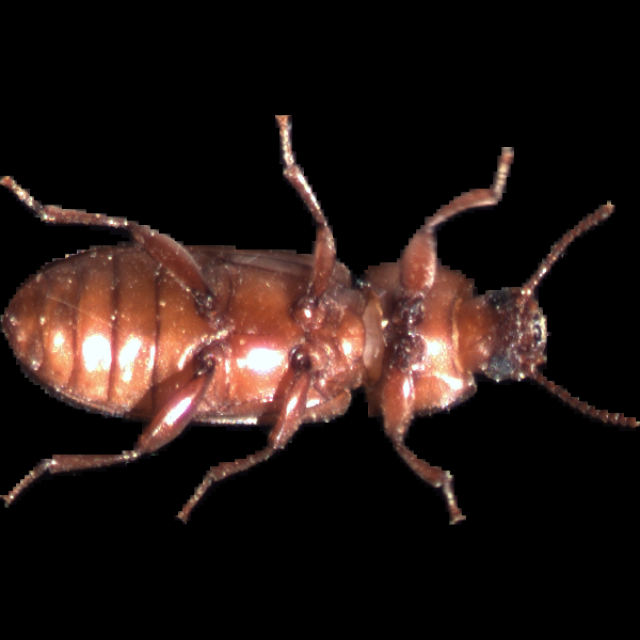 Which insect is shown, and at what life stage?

mealworm beetle
